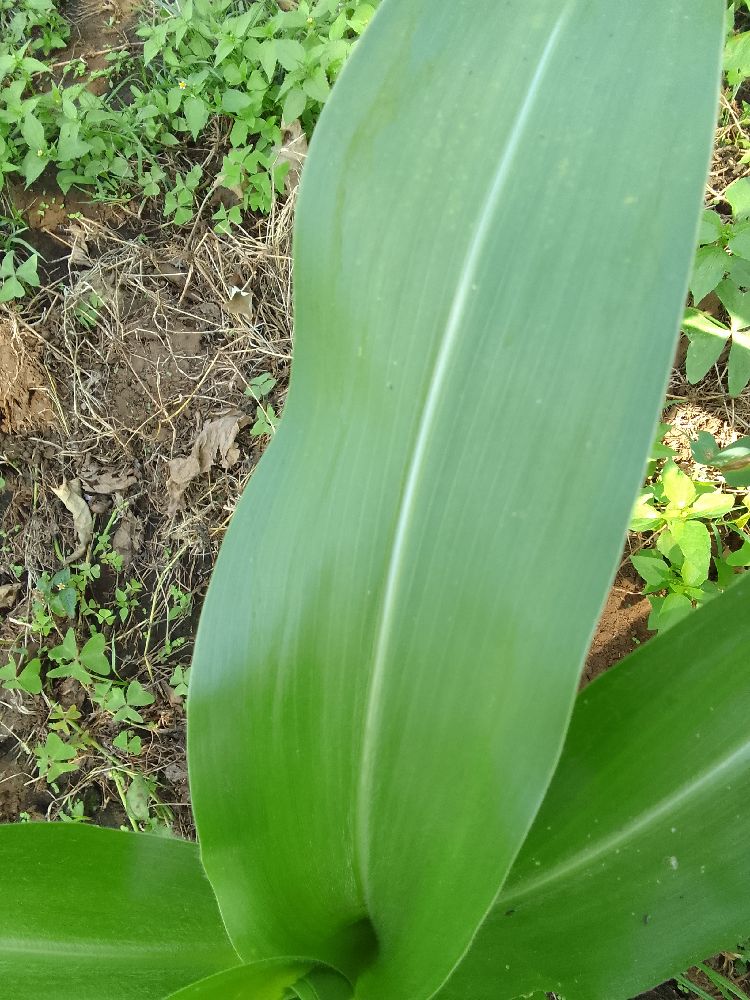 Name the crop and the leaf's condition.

maize, healthy
